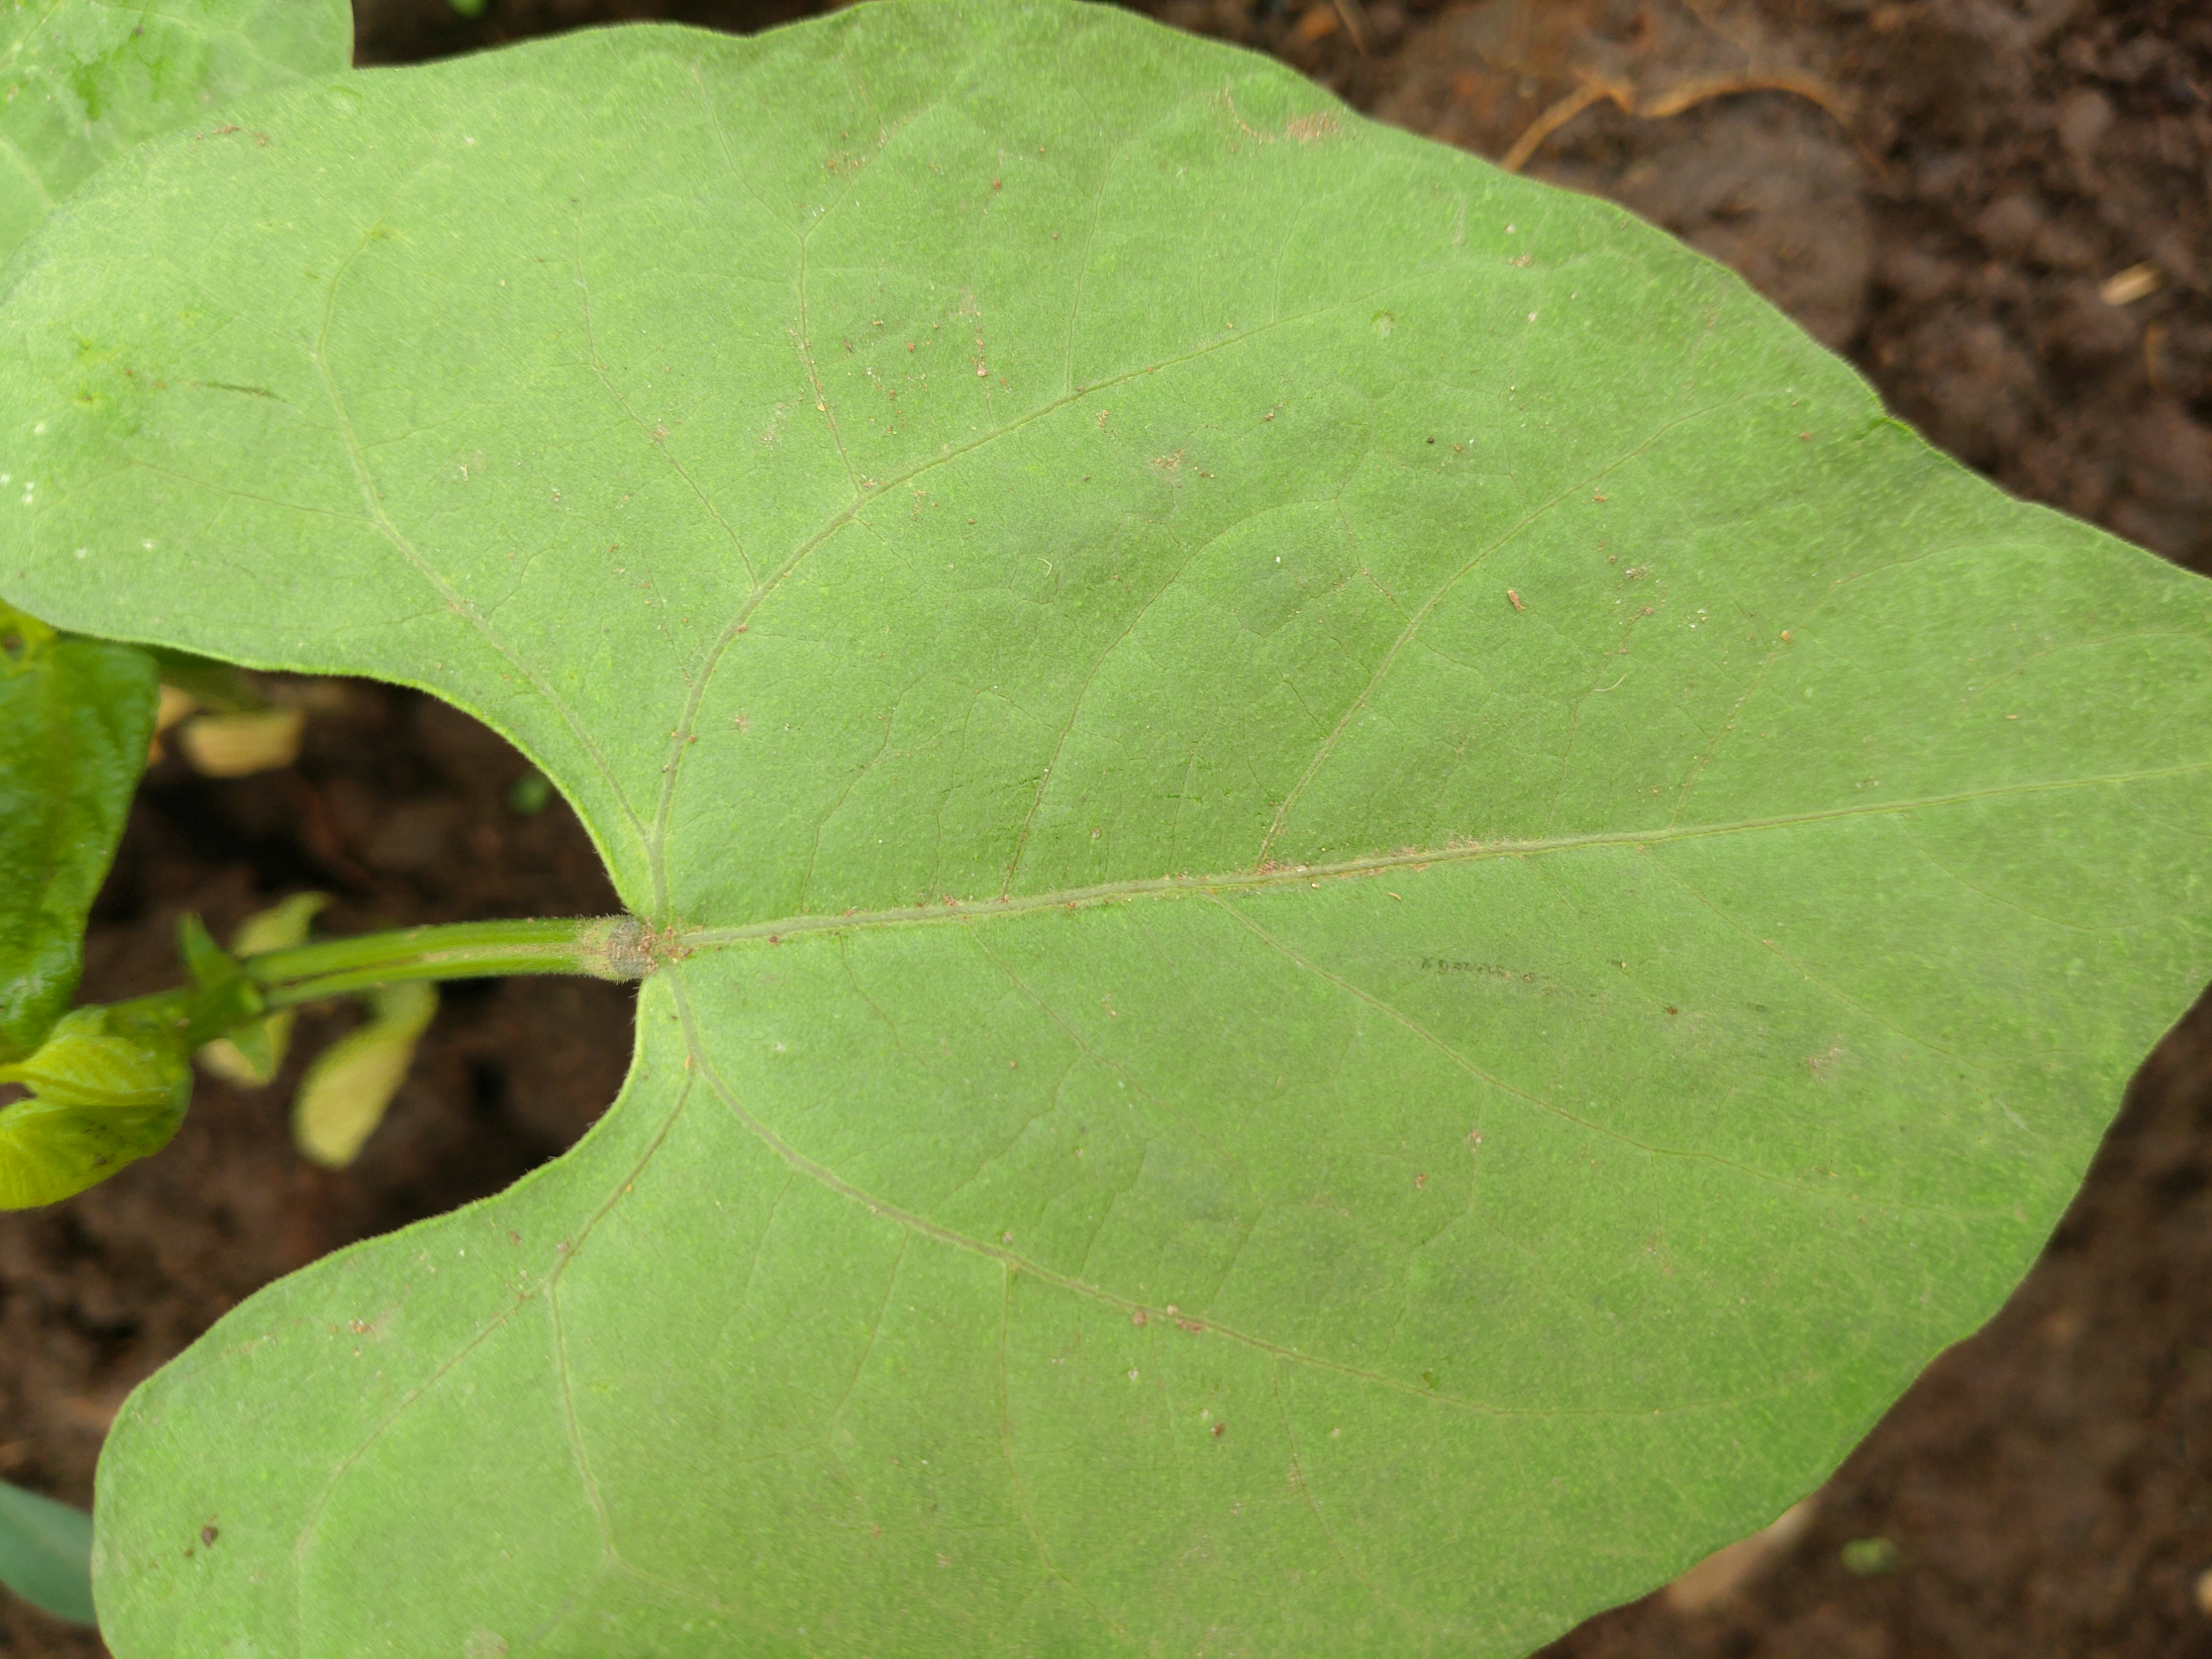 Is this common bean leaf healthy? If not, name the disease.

healthy
